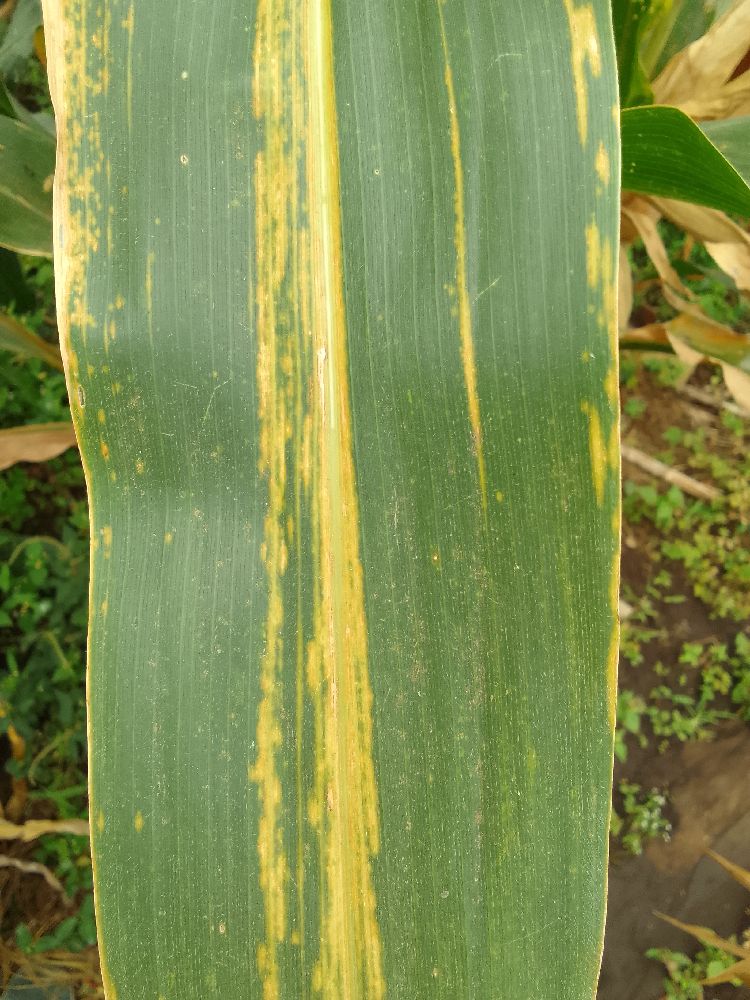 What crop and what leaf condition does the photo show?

maize, maize lethal necrosis
